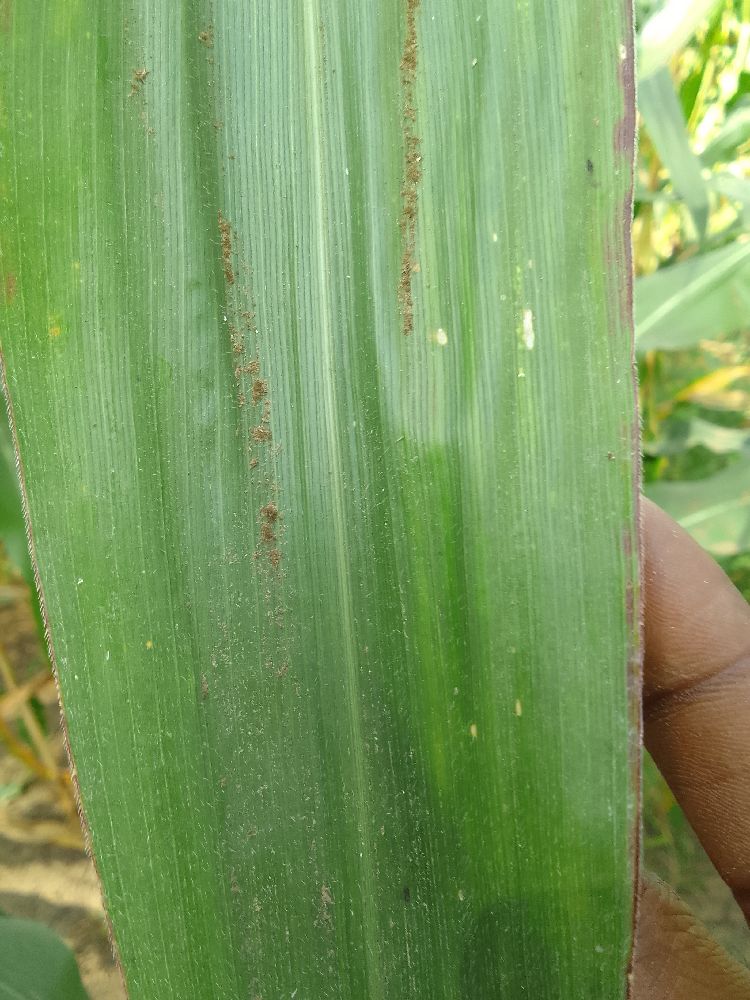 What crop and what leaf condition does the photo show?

maize, healthy
